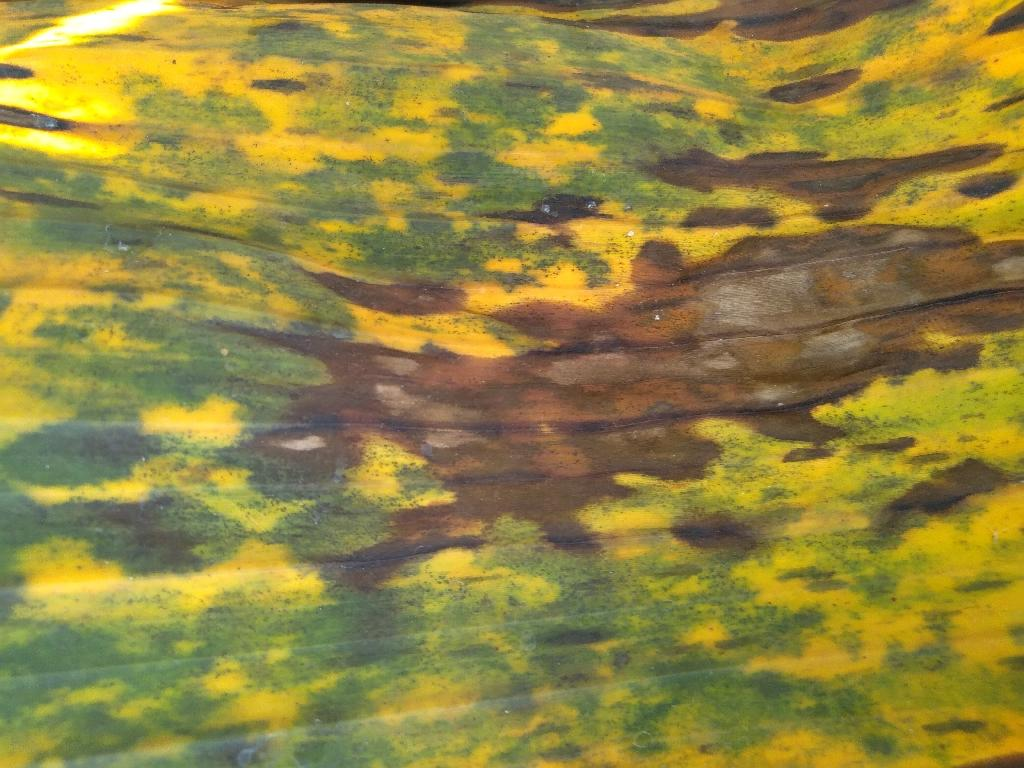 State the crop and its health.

banana, black sigatoka
